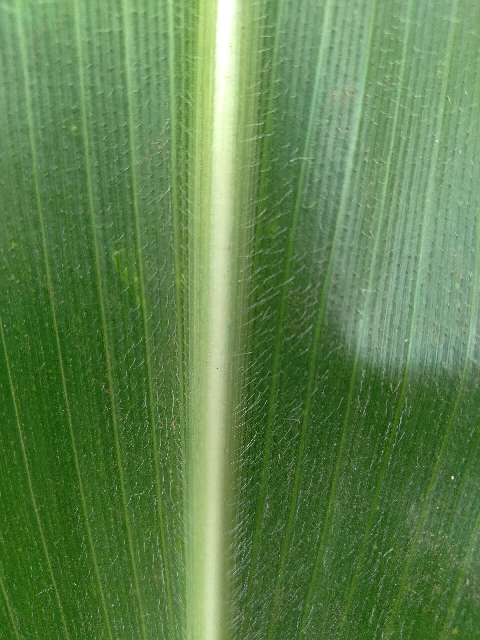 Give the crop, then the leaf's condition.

maize, healthy
